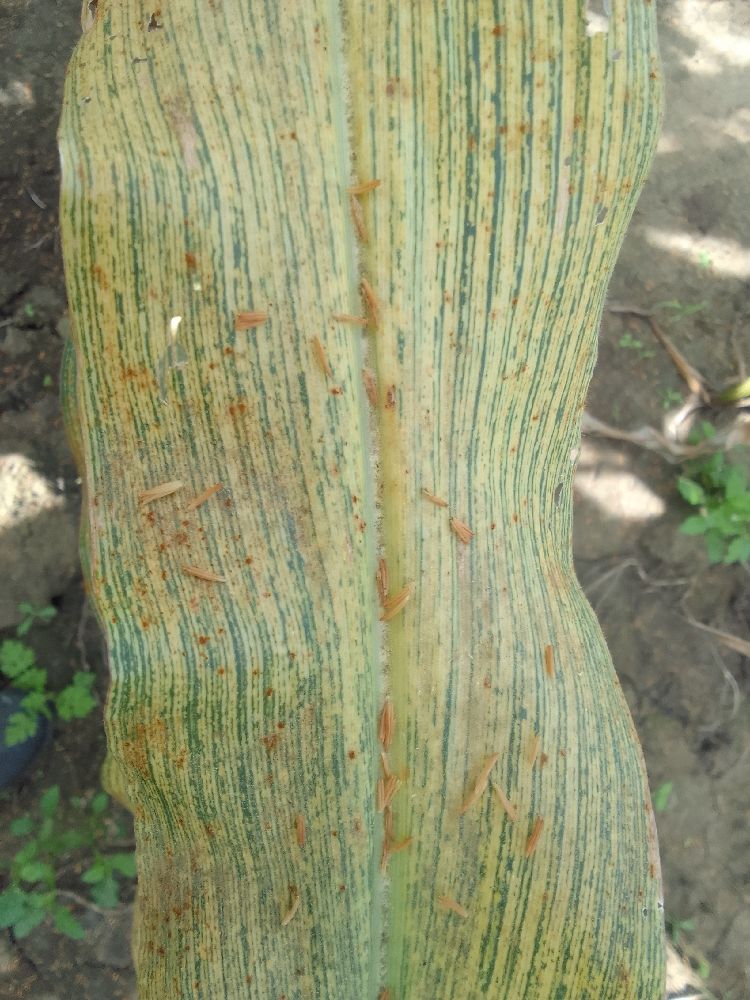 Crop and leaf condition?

maize, maize streak virus
